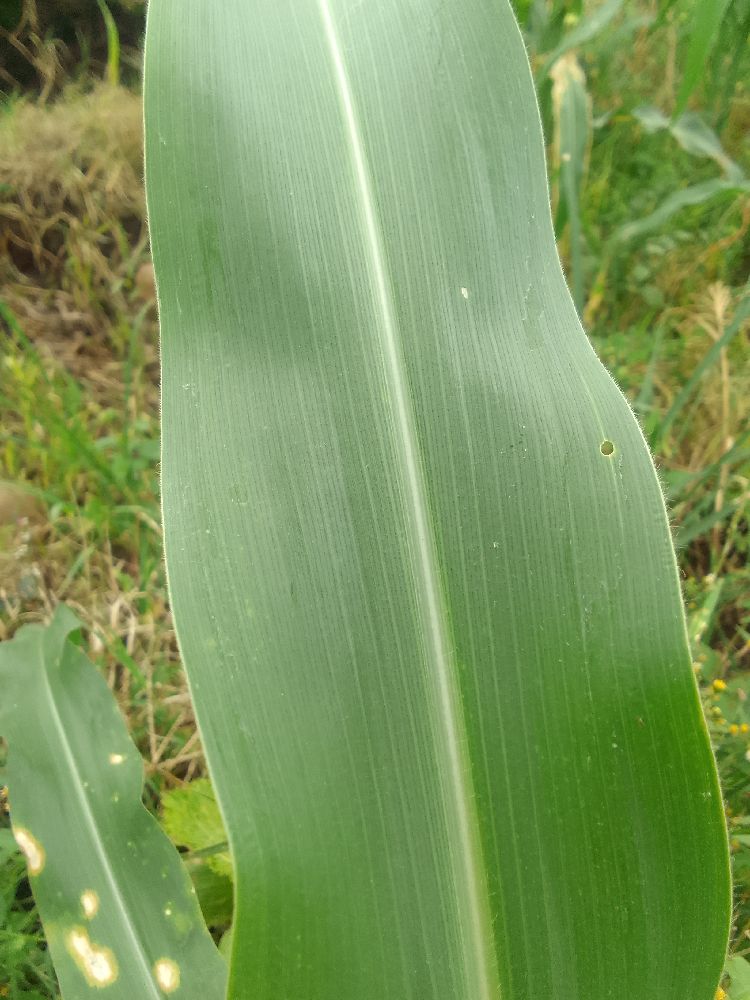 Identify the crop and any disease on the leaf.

maize, healthy
